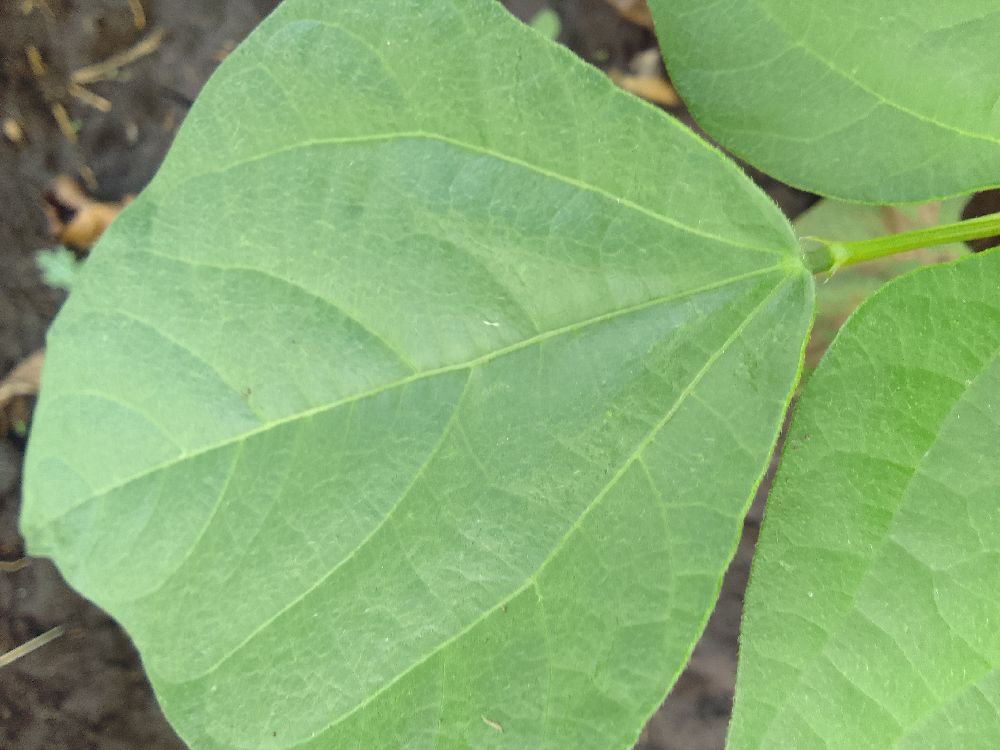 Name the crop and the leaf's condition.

common bean, healthy
